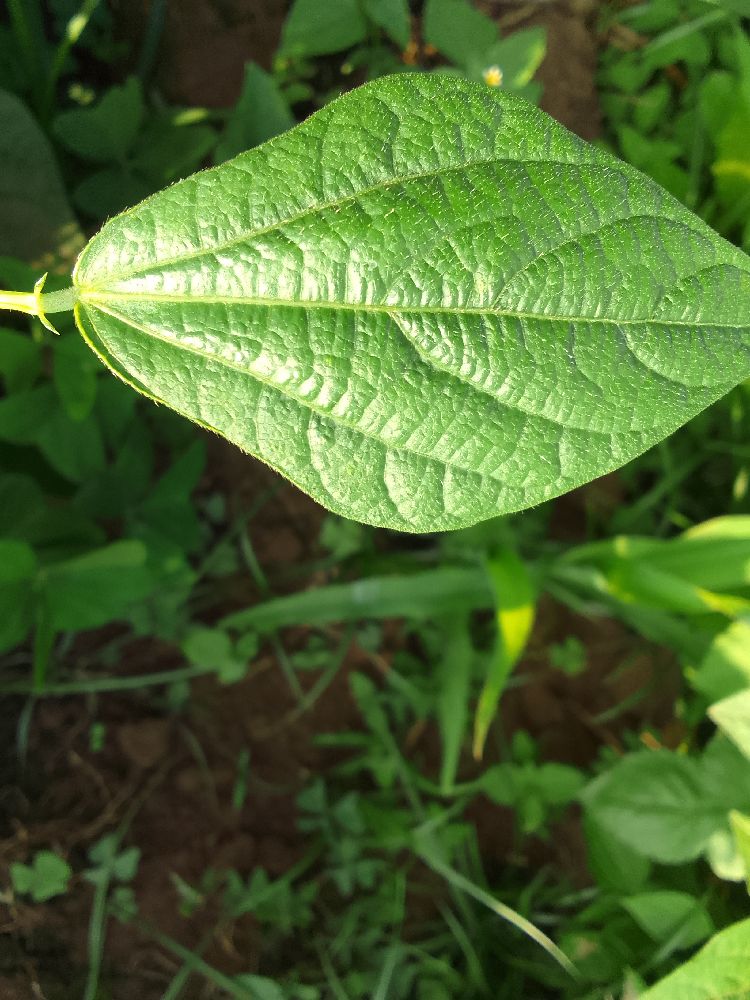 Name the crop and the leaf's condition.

common bean, healthy
